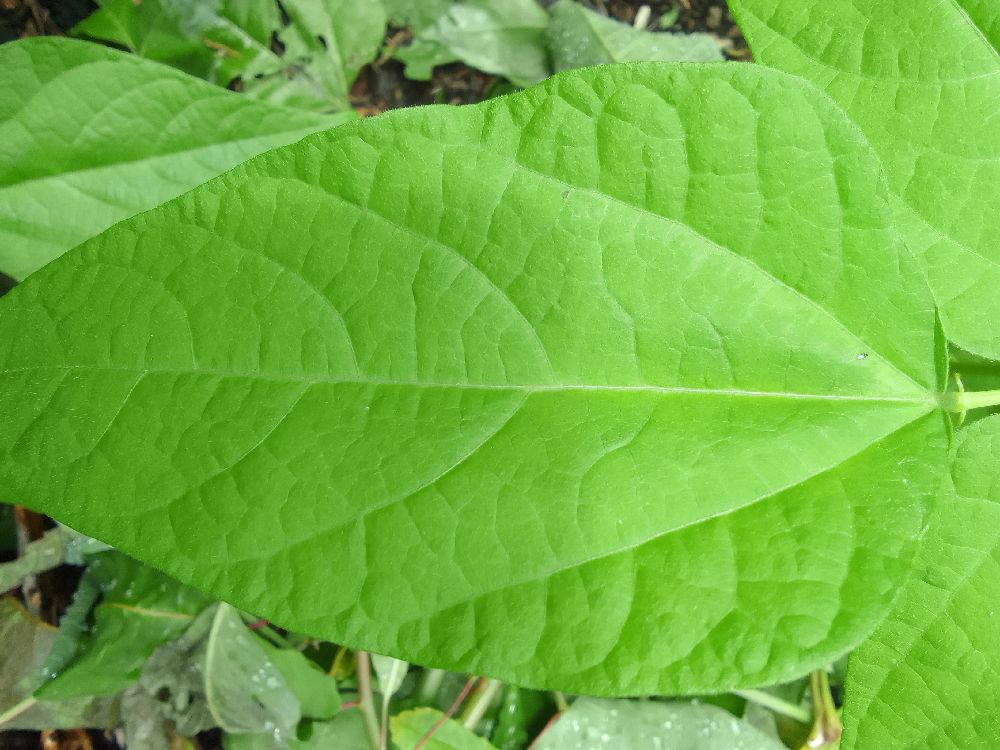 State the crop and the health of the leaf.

common bean, healthy
